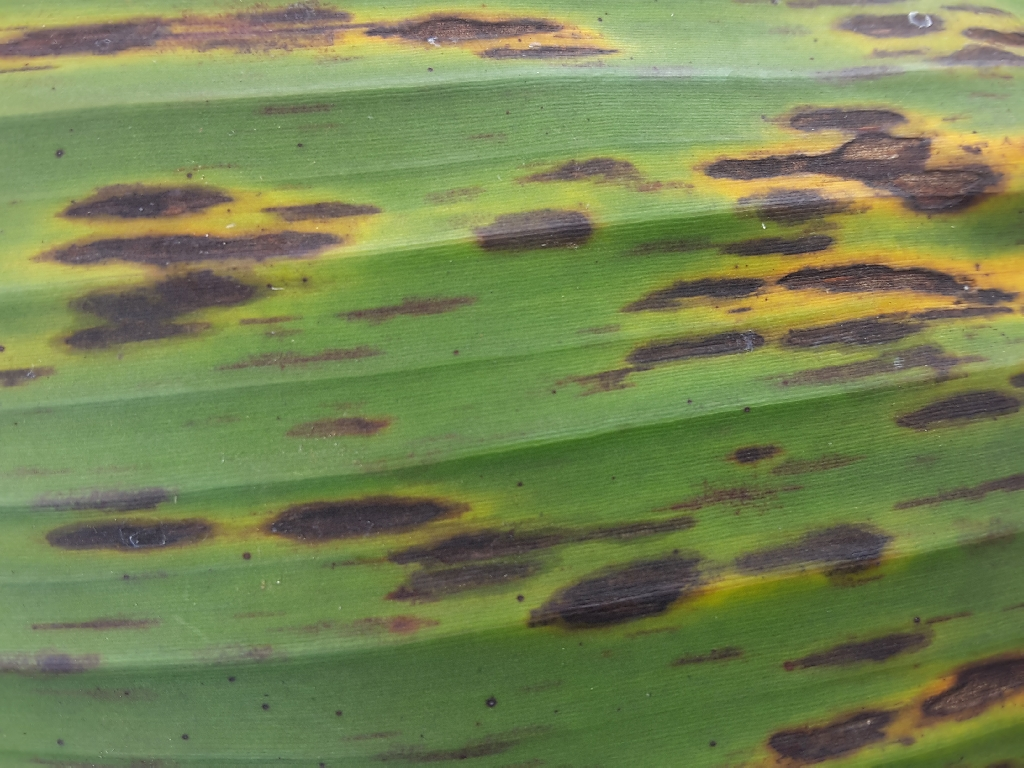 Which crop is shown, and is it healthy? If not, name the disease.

banana, black sigatoka
